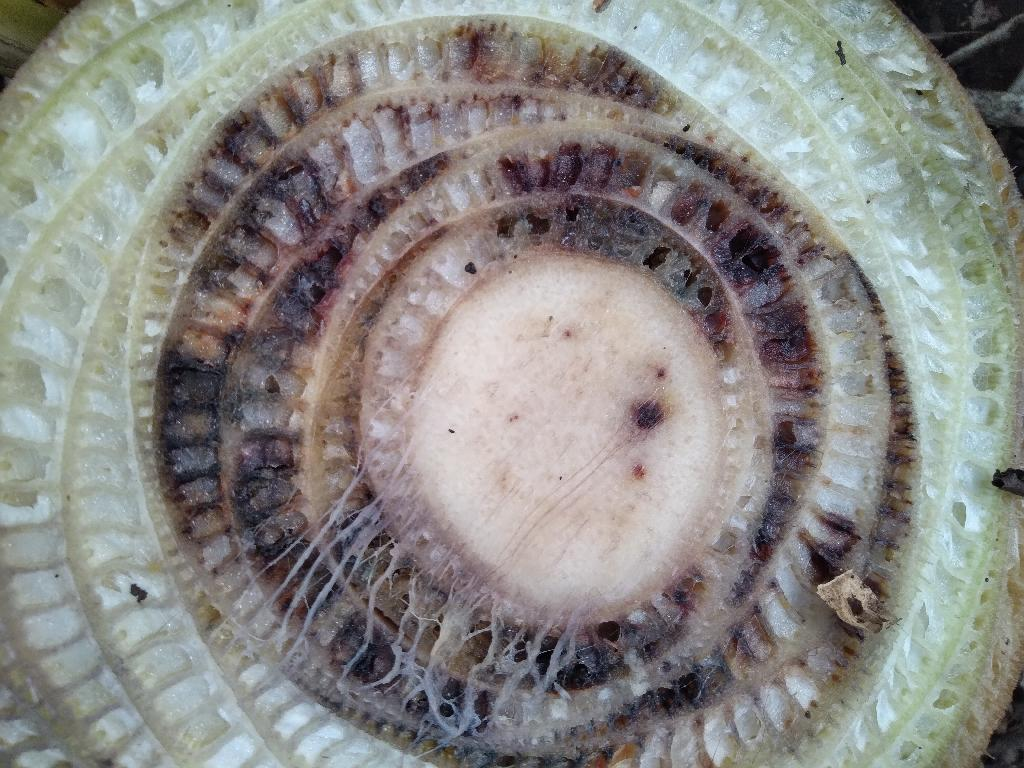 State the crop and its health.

banana, fusarium wilt race 1
